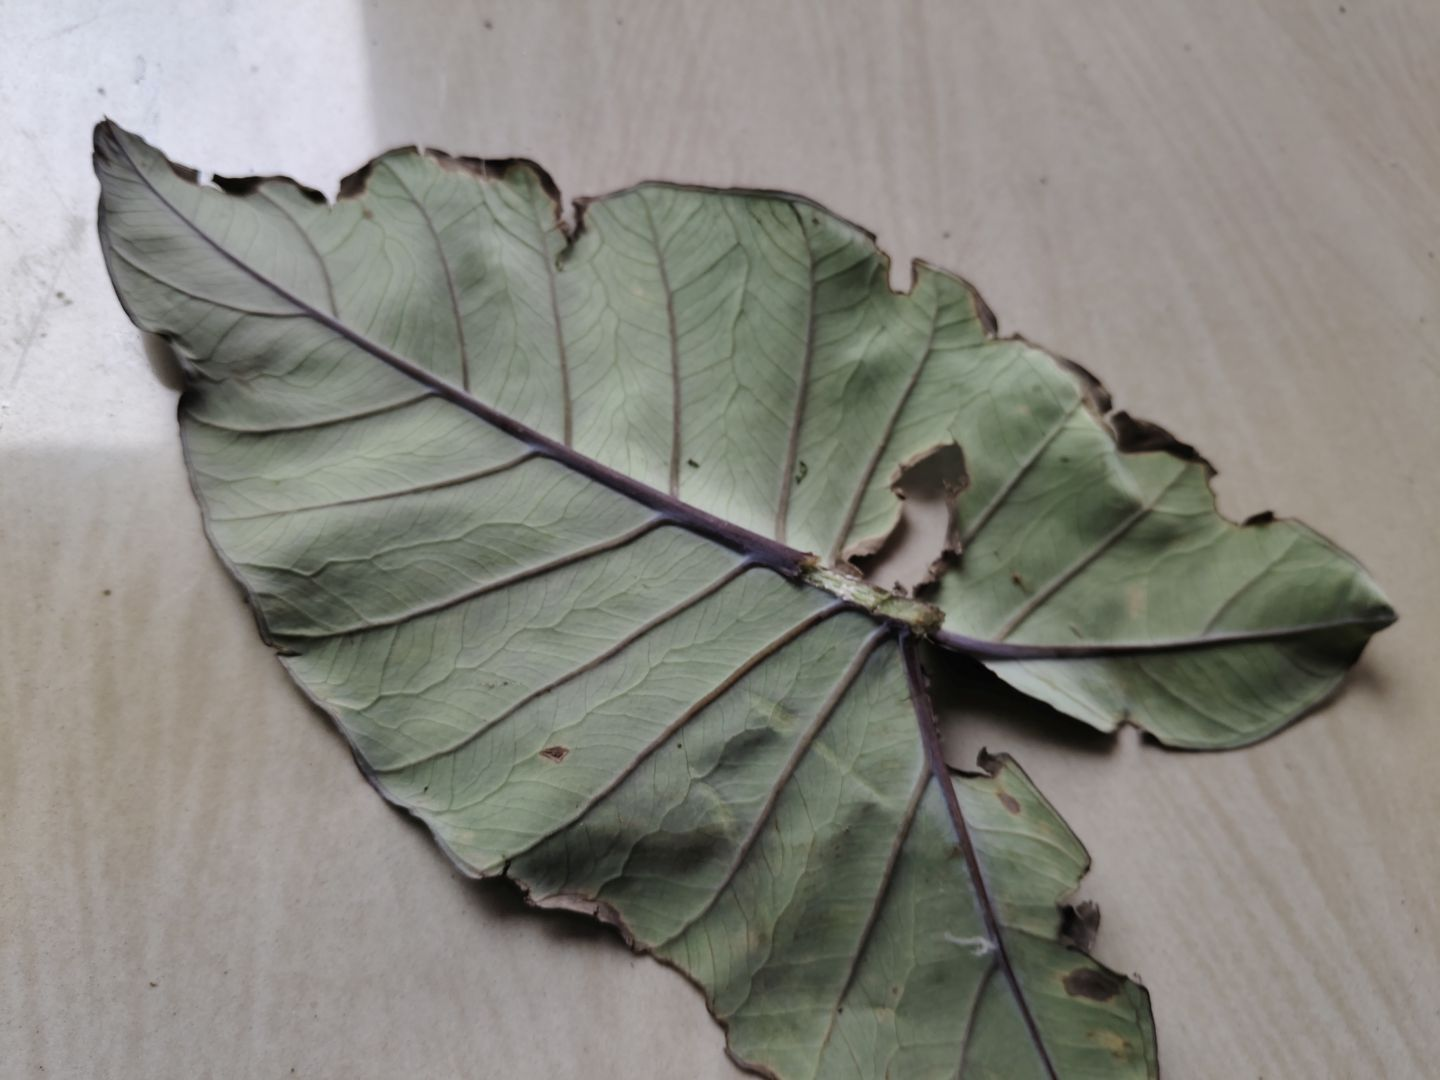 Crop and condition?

taro, leaf blight
